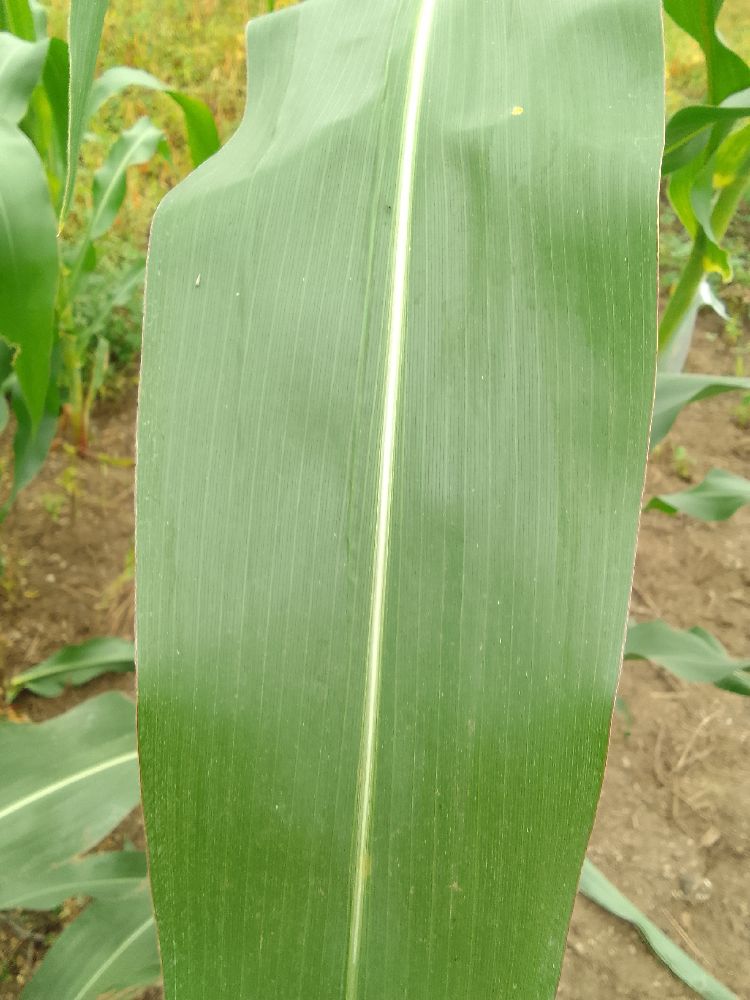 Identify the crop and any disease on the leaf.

maize, healthy
